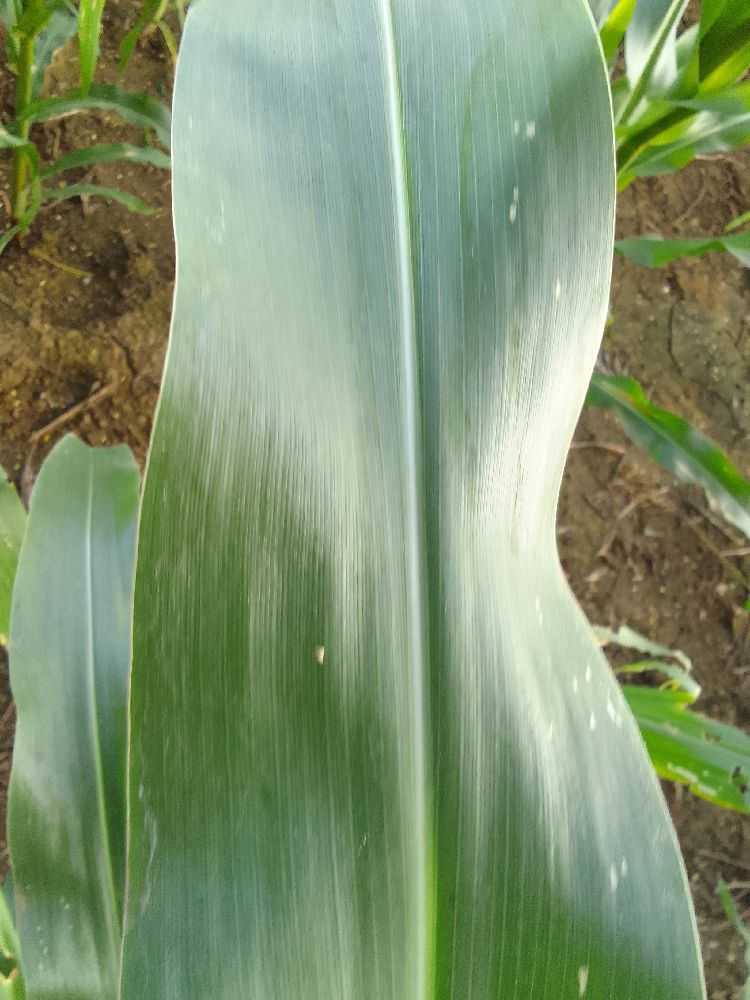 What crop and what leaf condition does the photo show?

maize, healthy
